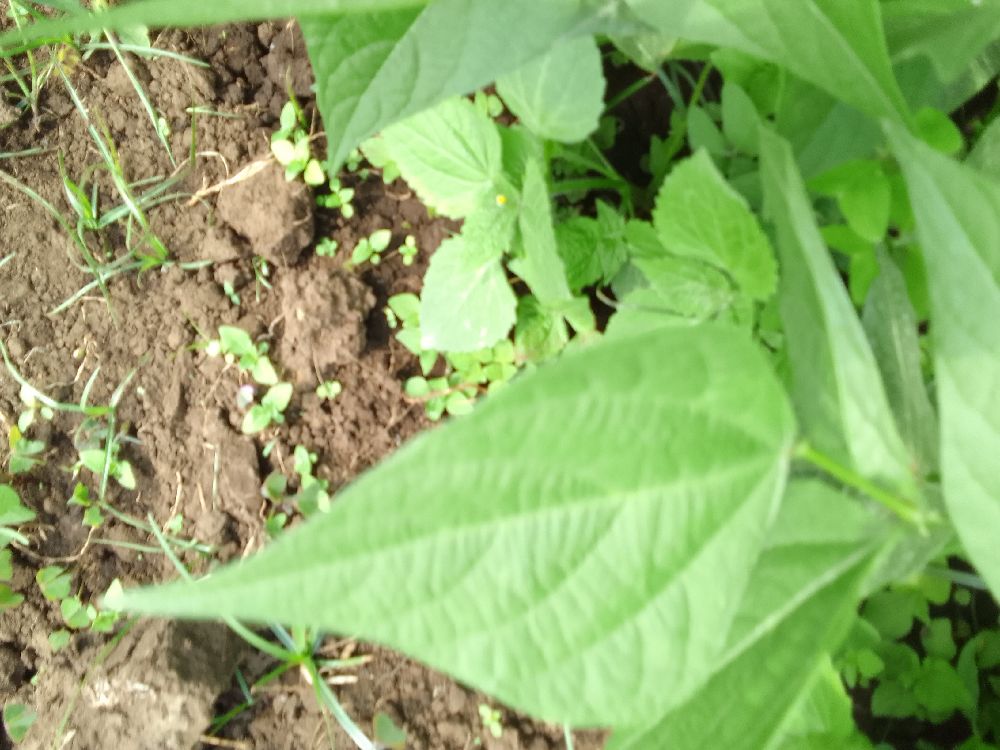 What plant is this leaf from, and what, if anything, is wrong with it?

common bean, healthy
